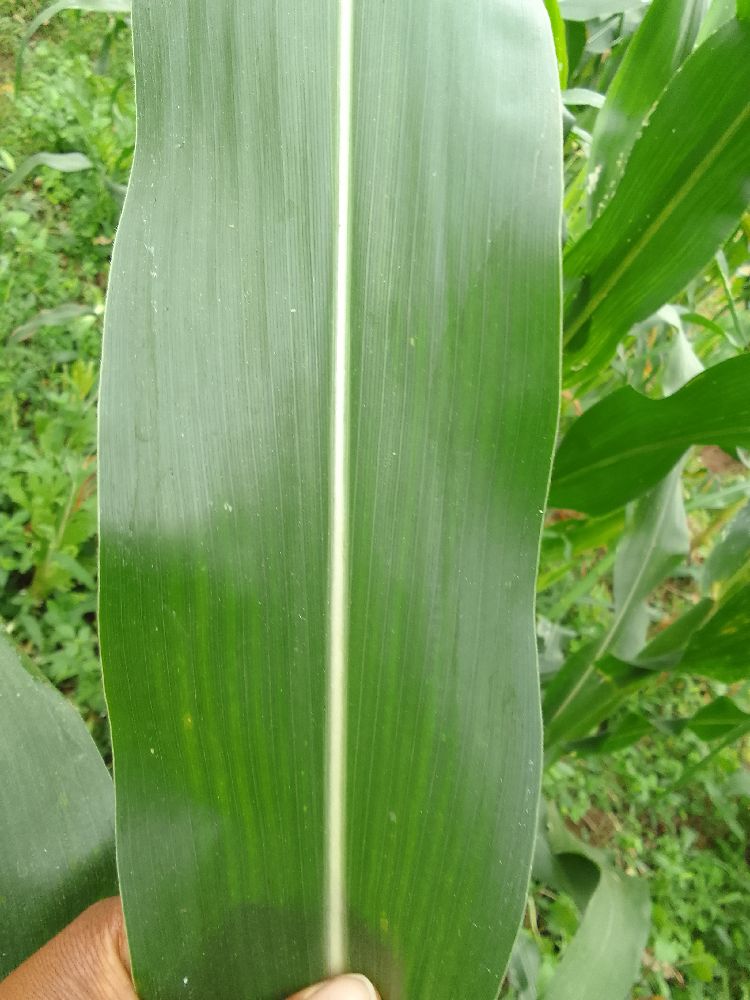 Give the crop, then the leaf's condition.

maize, healthy
